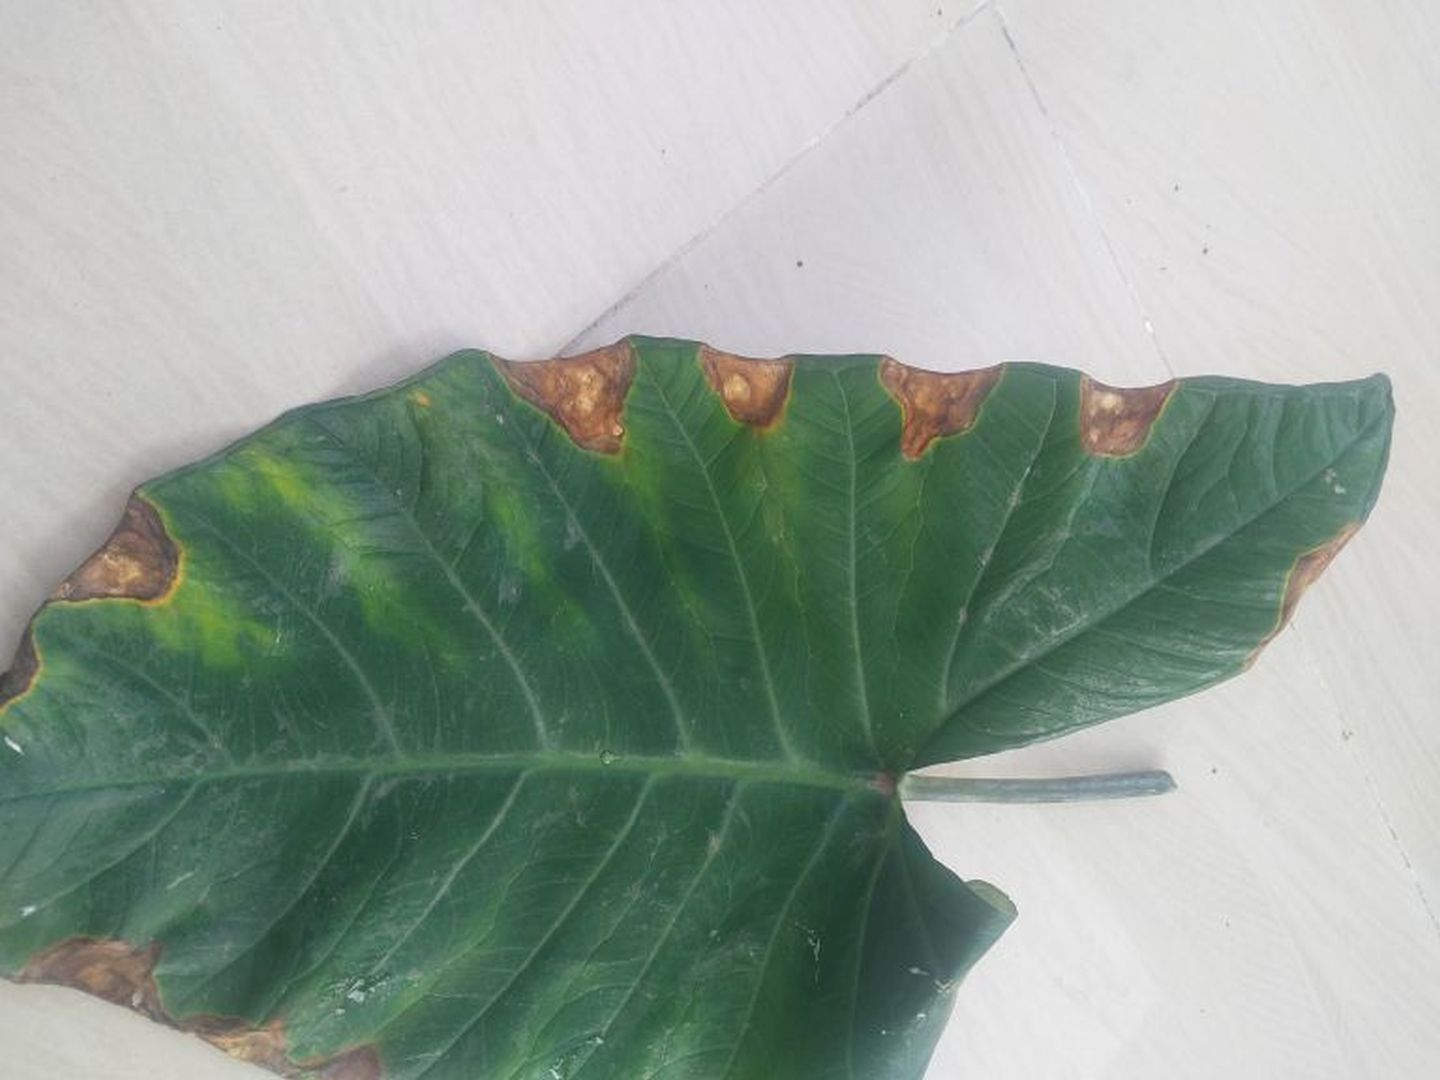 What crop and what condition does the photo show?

taro, leaf blight
